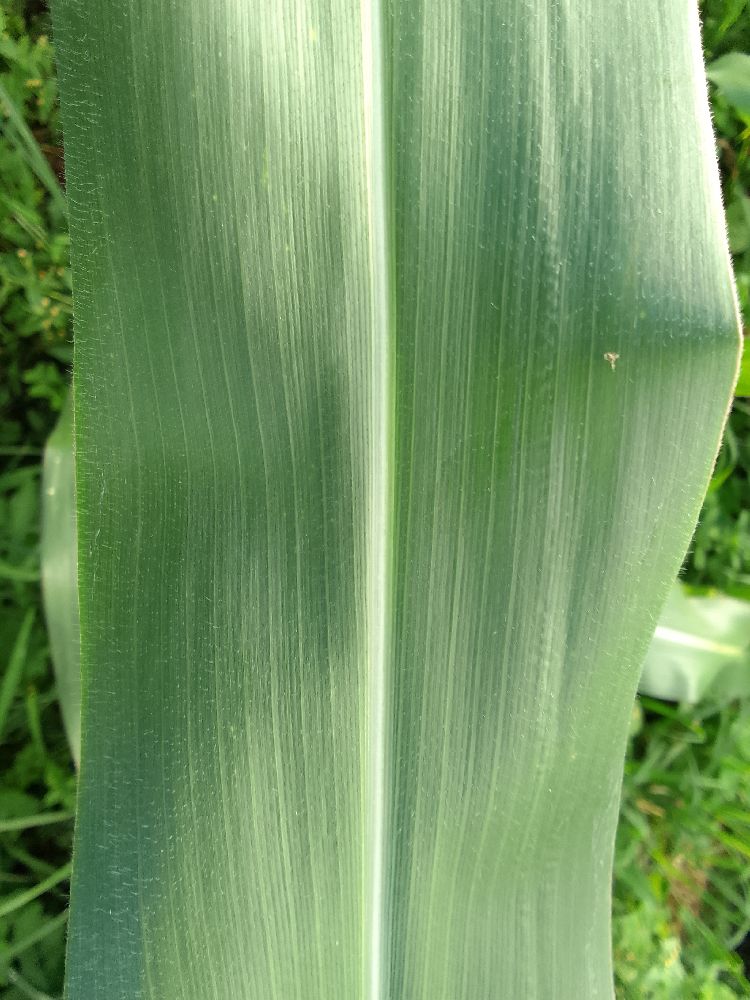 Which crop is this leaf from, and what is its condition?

maize, healthy
